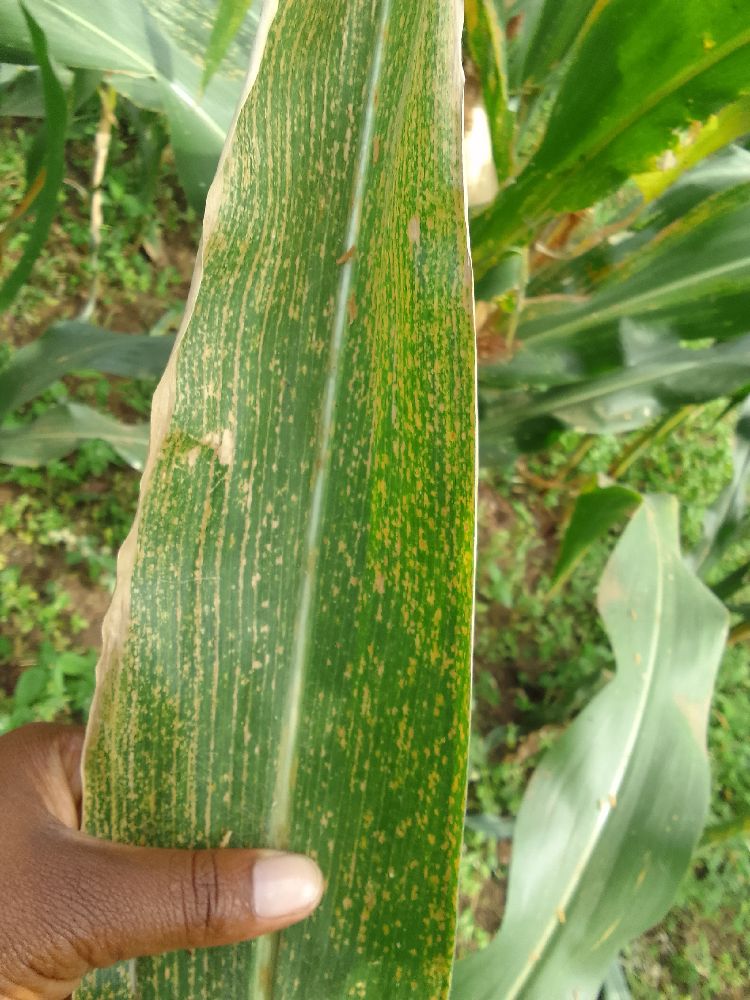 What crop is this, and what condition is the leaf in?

maize, maize lethal necrosis
